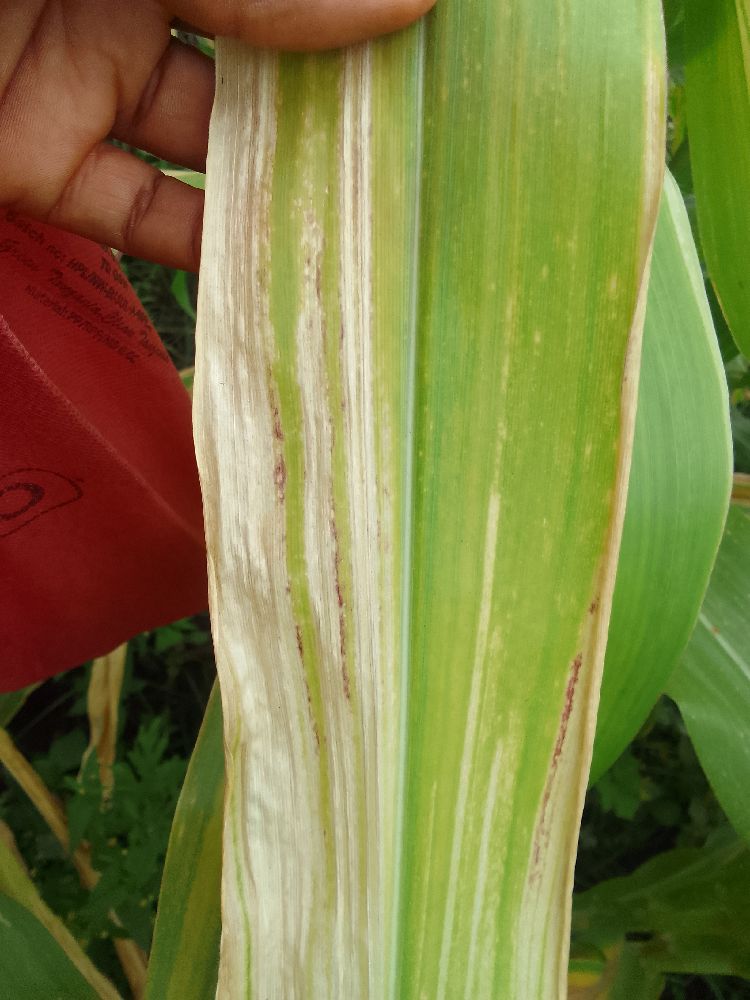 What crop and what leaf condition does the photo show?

maize, maize lethal necrosis
